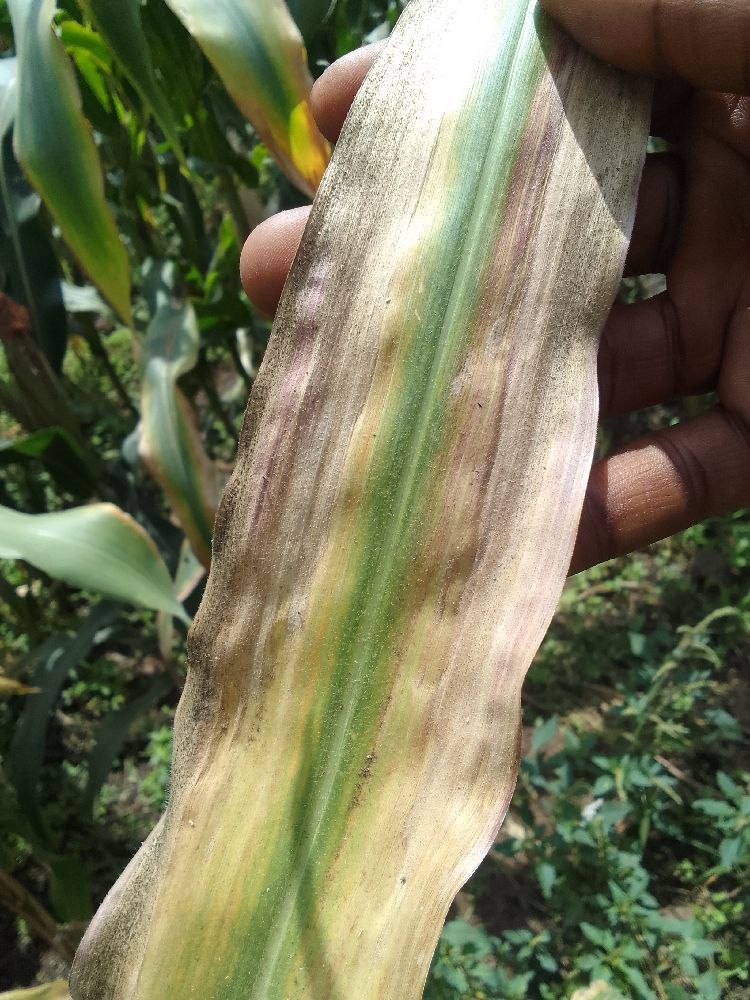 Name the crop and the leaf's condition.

maize, maize lethal necrosis
